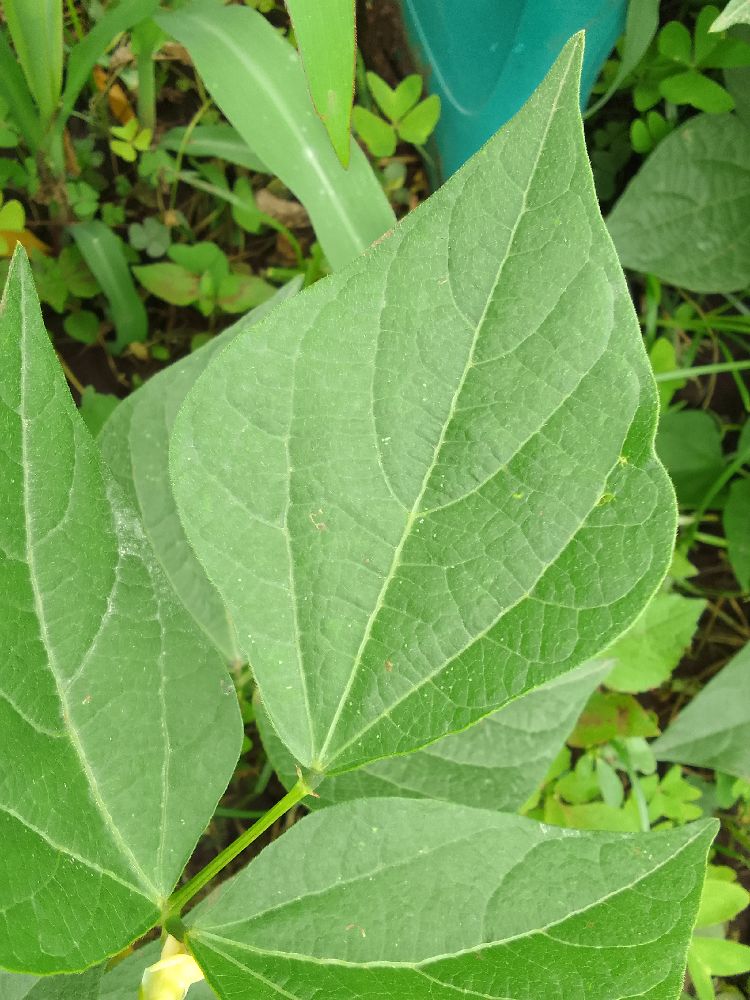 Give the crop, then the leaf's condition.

common bean, healthy
